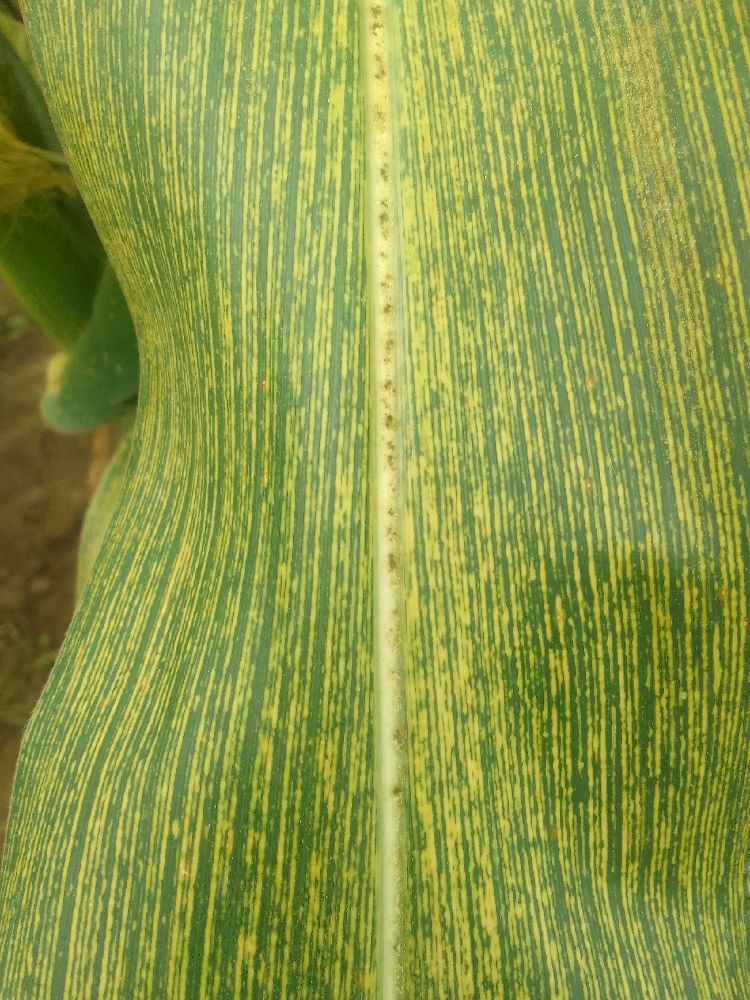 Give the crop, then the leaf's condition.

maize, maize streak virus
